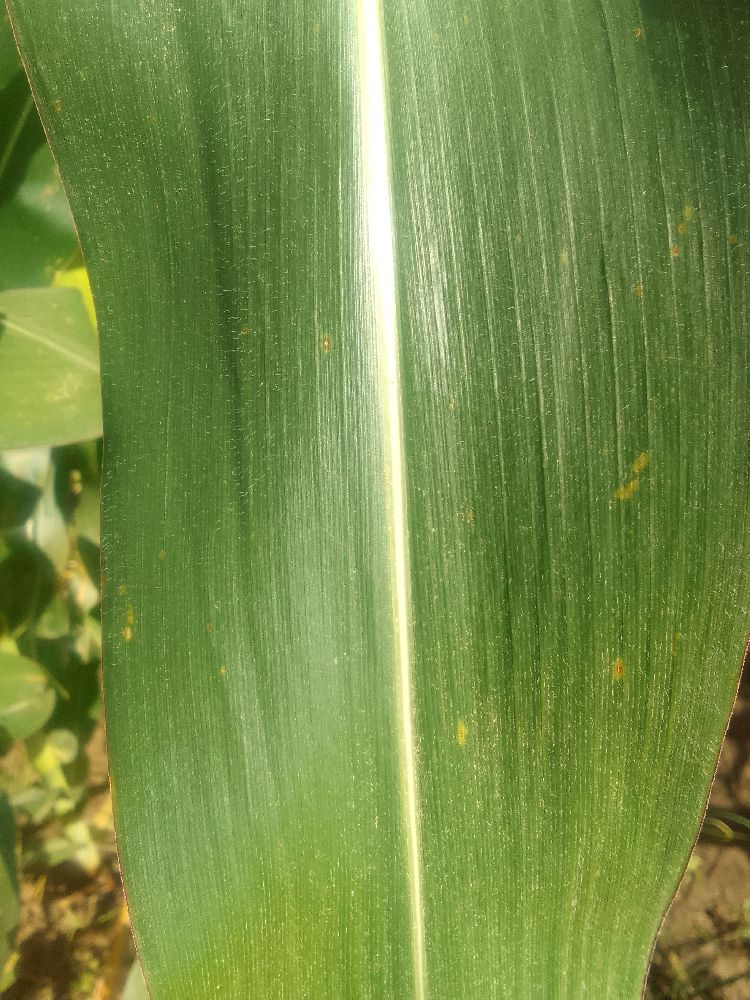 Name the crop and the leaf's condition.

maize, healthy
